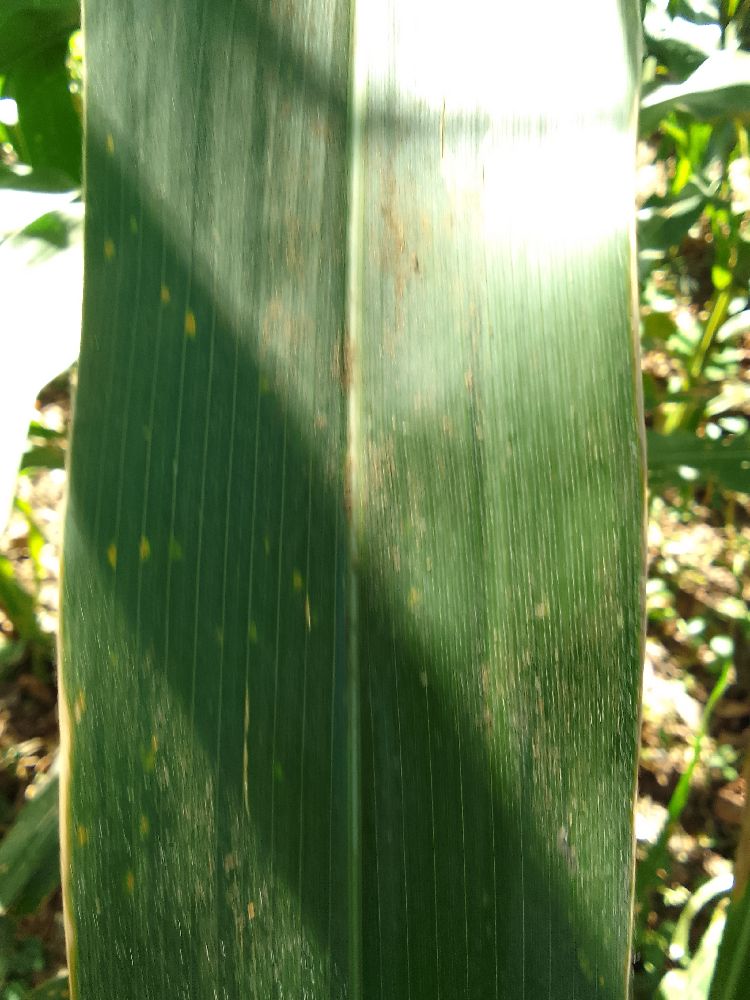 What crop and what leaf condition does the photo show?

maize, healthy
